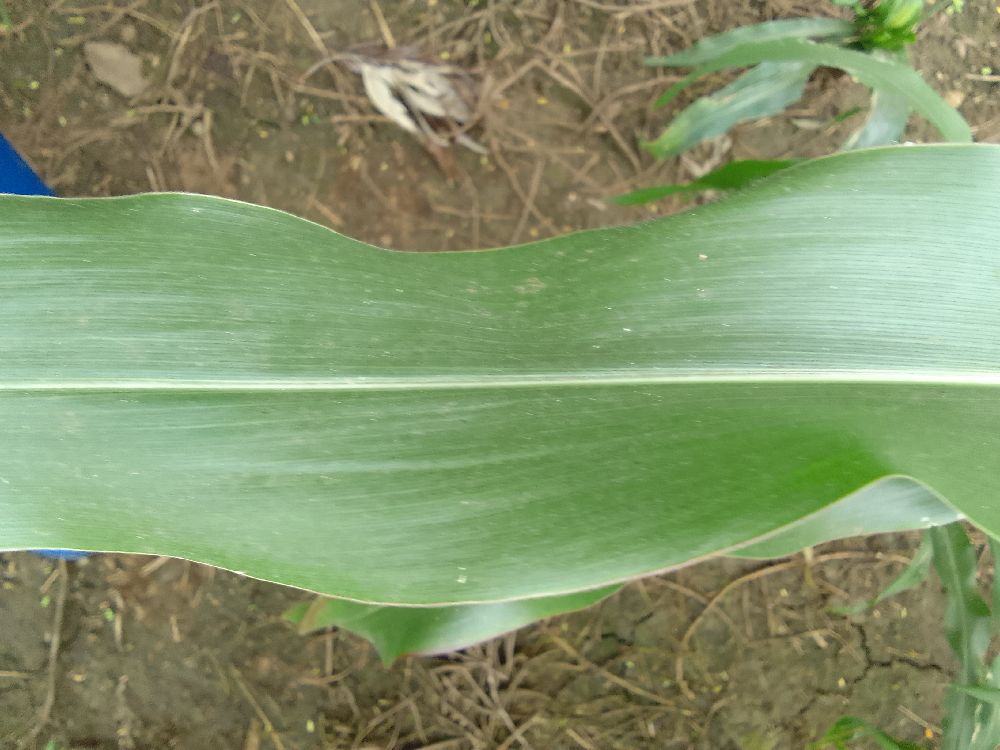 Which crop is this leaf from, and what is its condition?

maize, healthy
